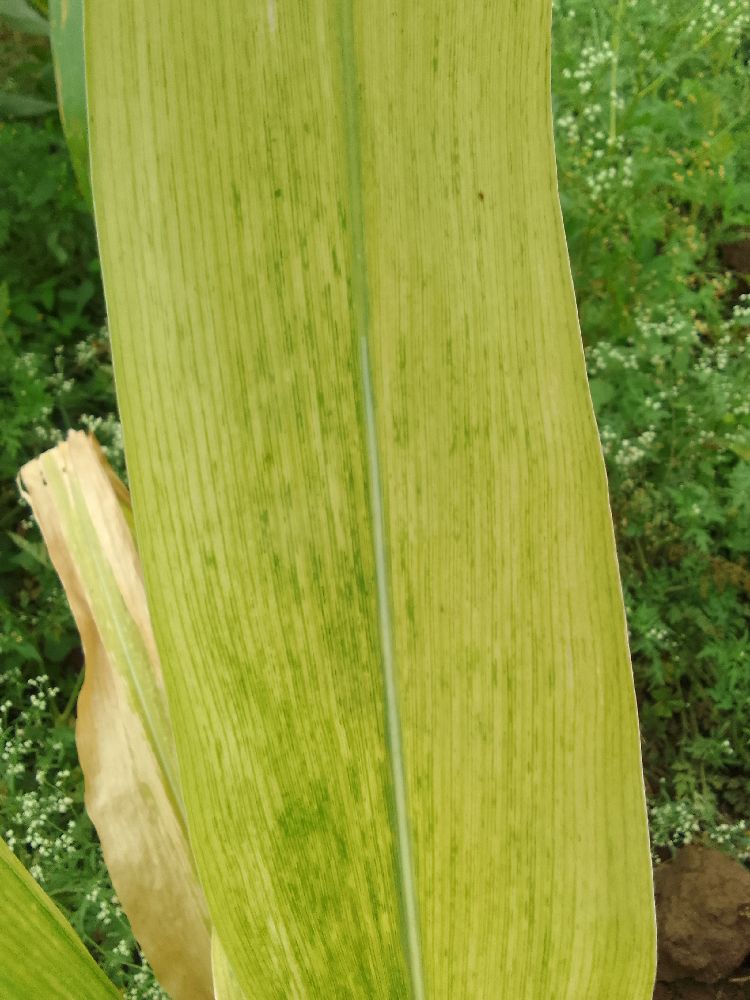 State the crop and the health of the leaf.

maize, maize lethal necrosis
